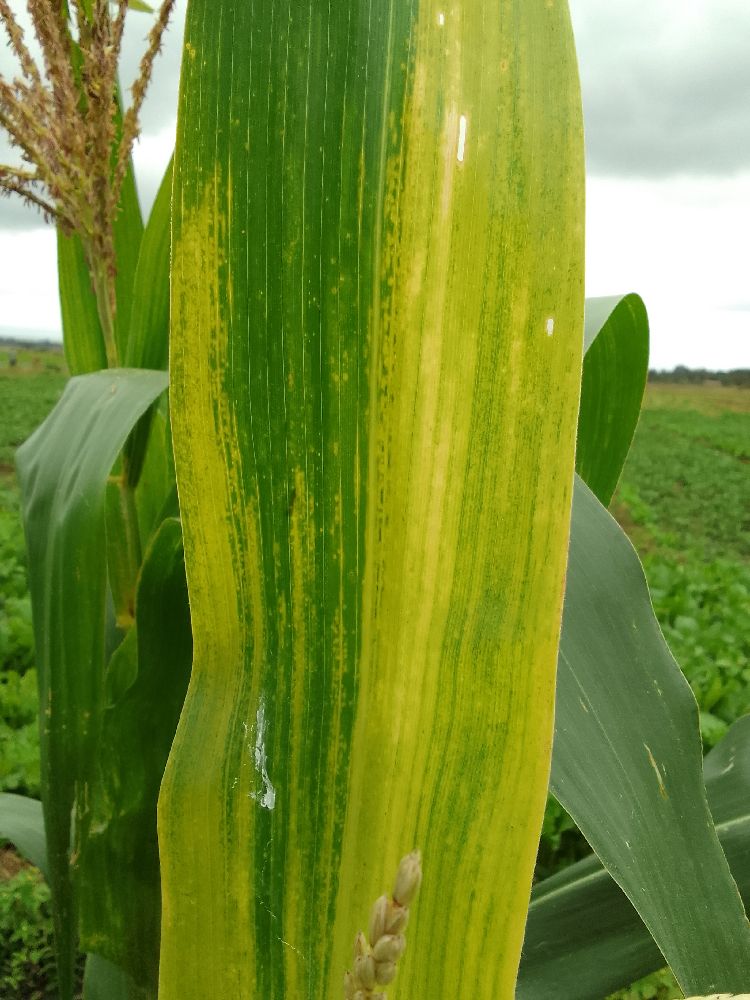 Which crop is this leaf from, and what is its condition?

maize, maize lethal necrosis
